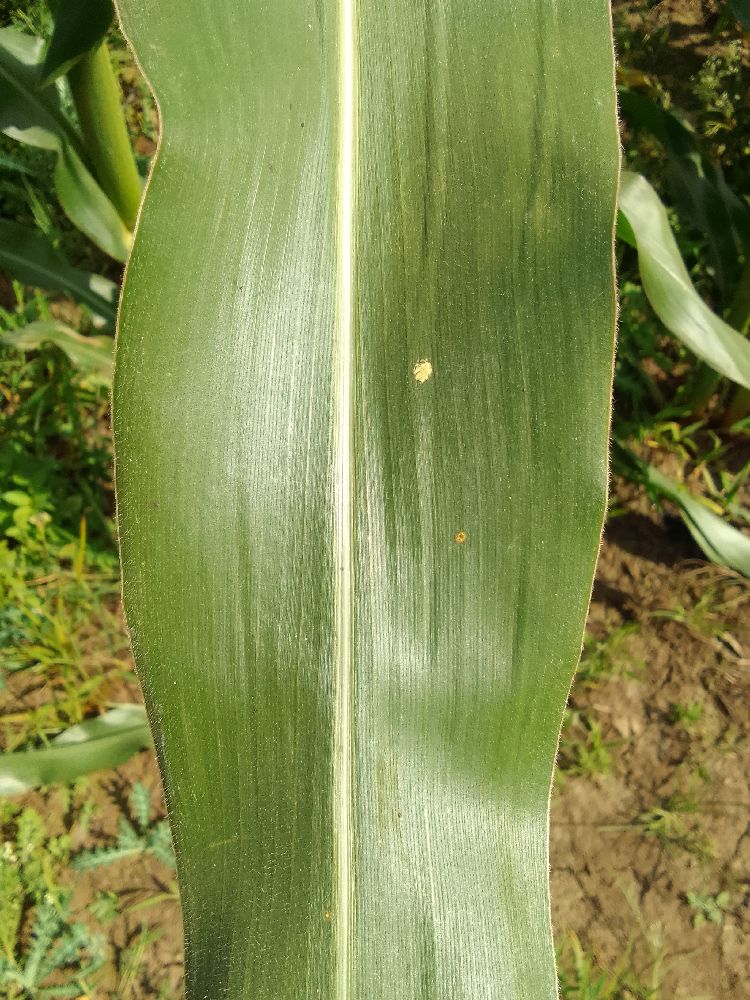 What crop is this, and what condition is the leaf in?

maize, healthy
